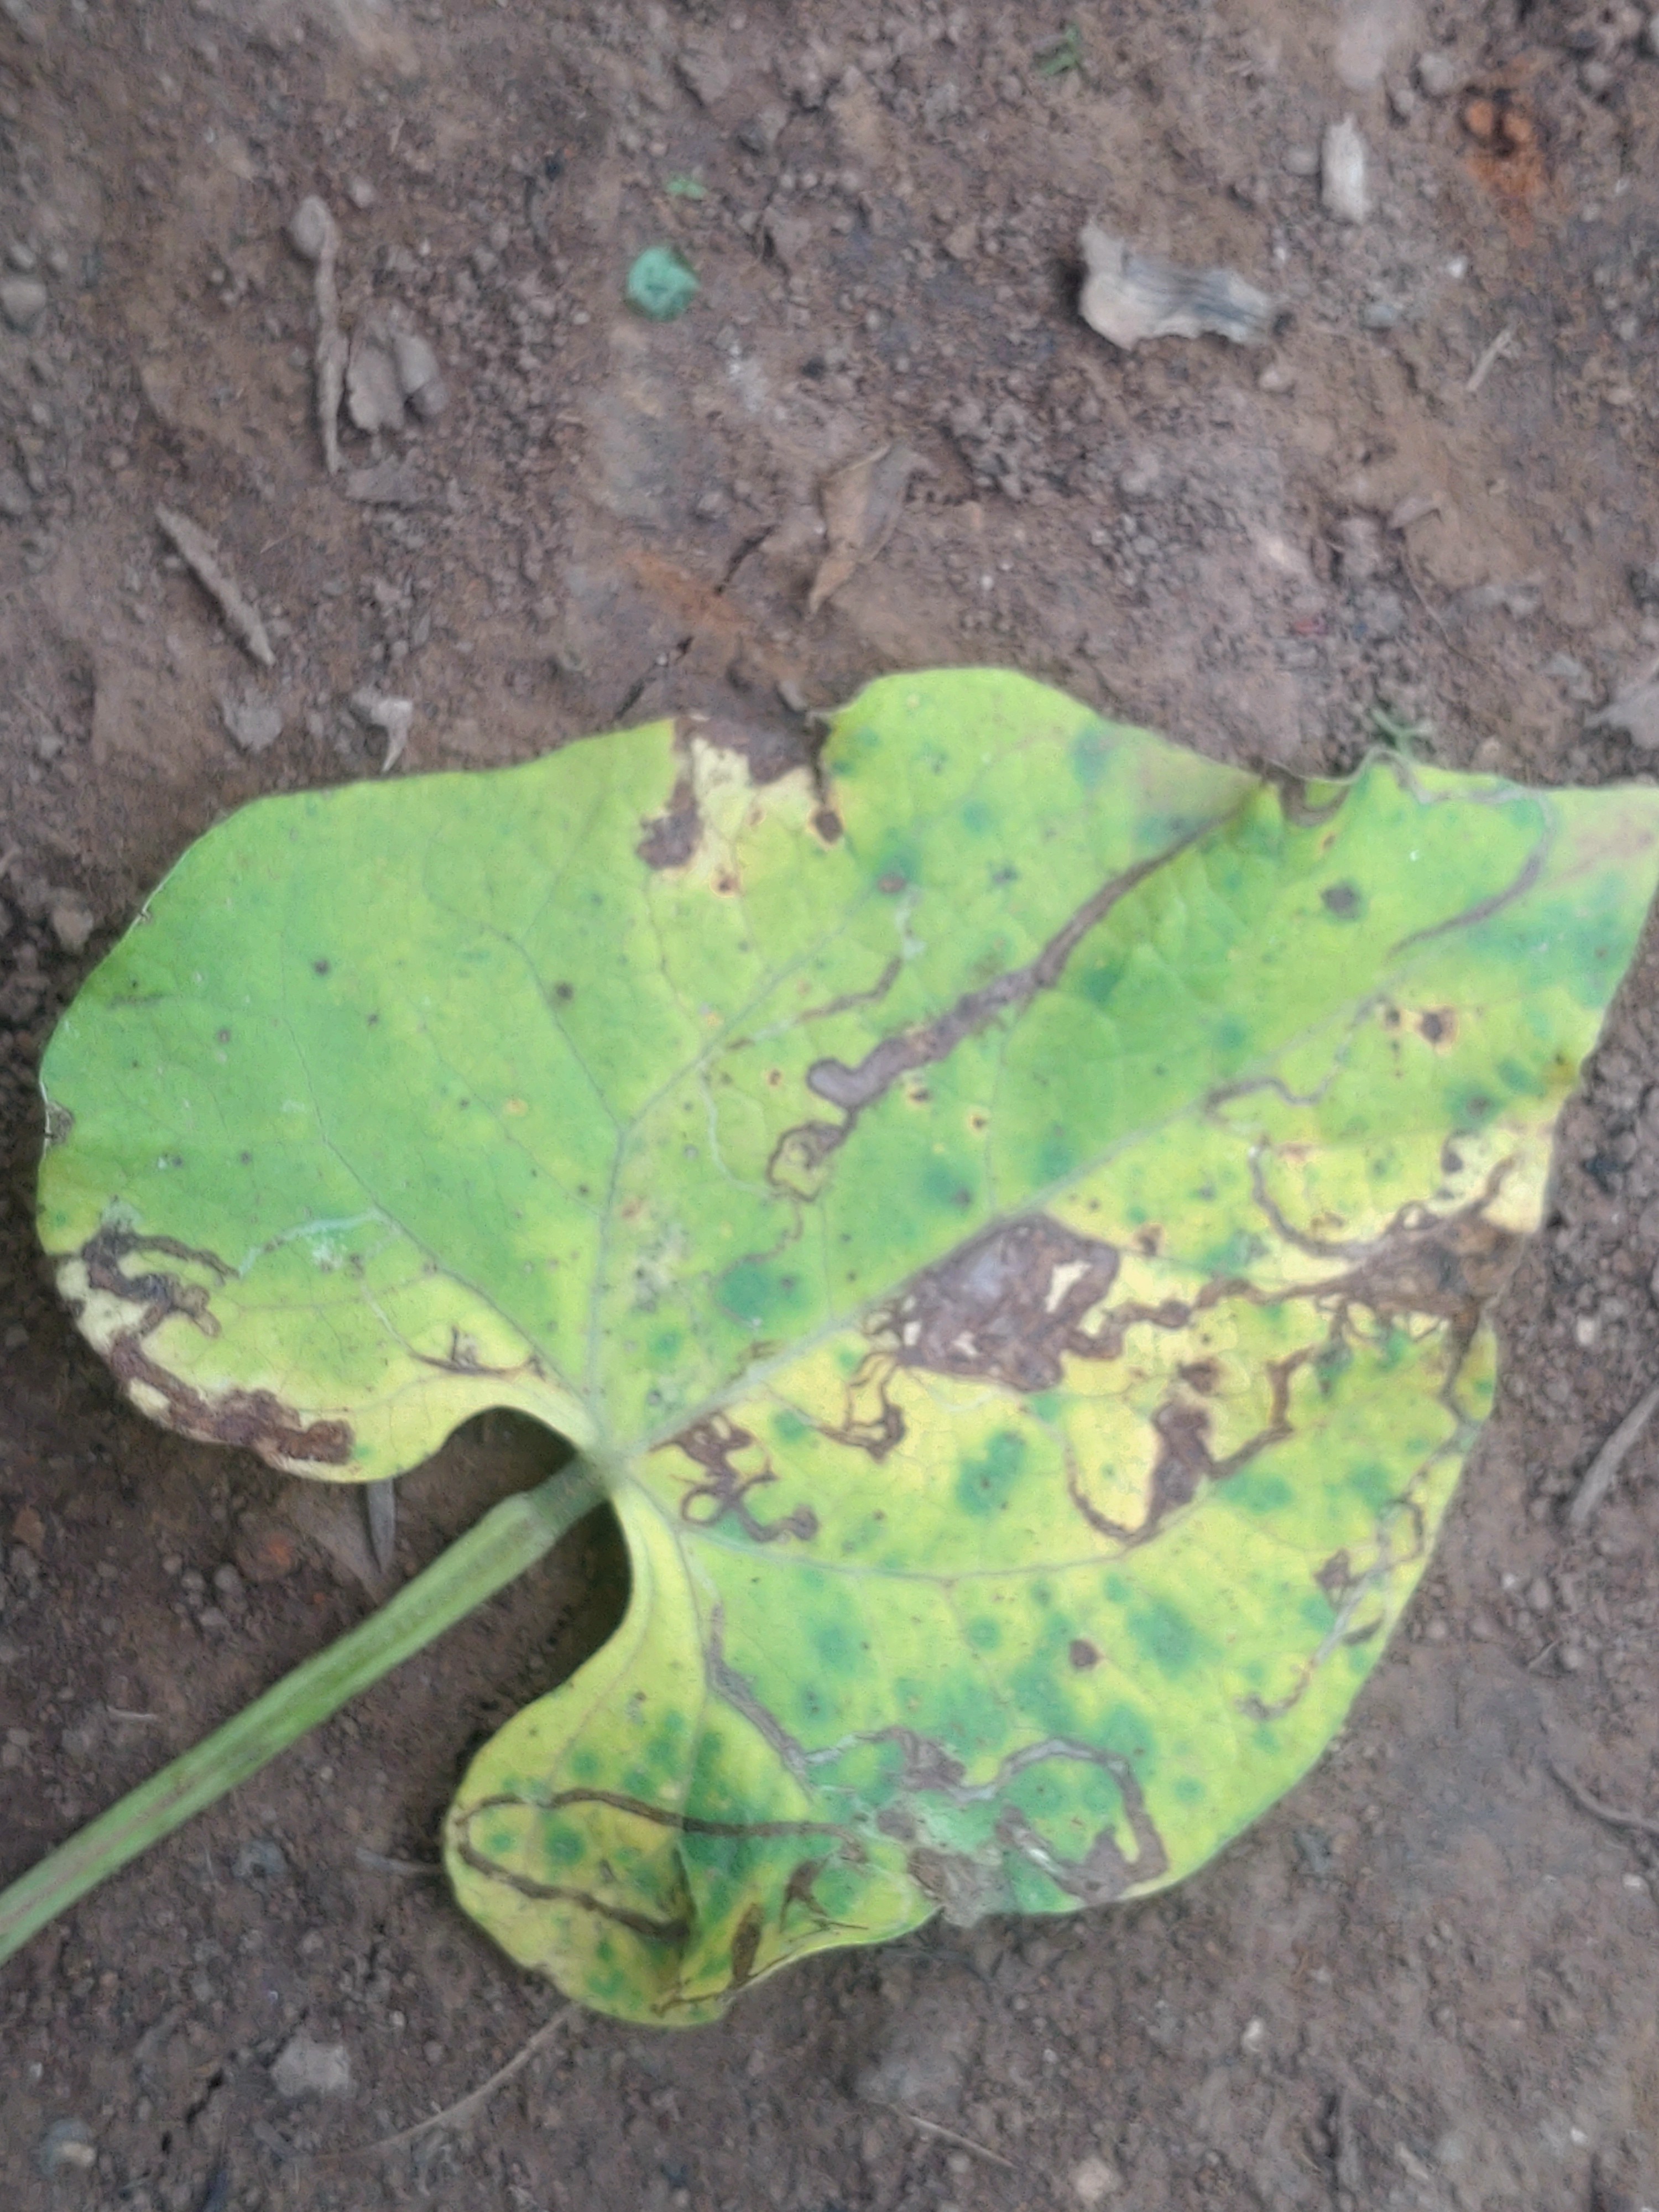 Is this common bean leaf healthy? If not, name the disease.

anthracnose
